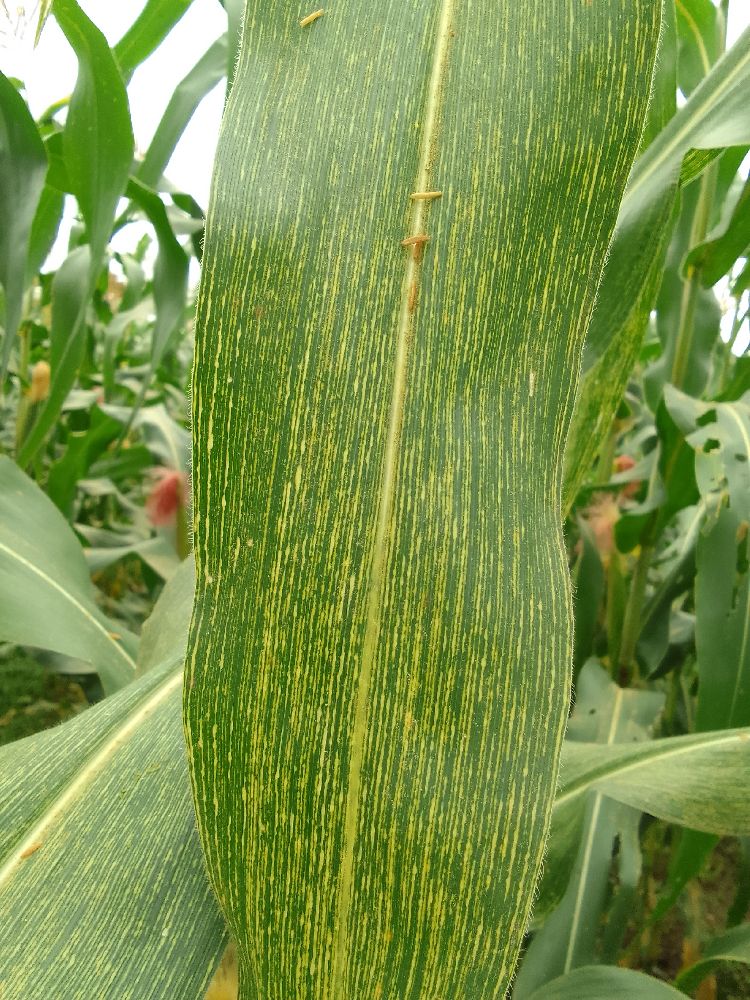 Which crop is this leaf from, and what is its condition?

maize, maize streak virus
